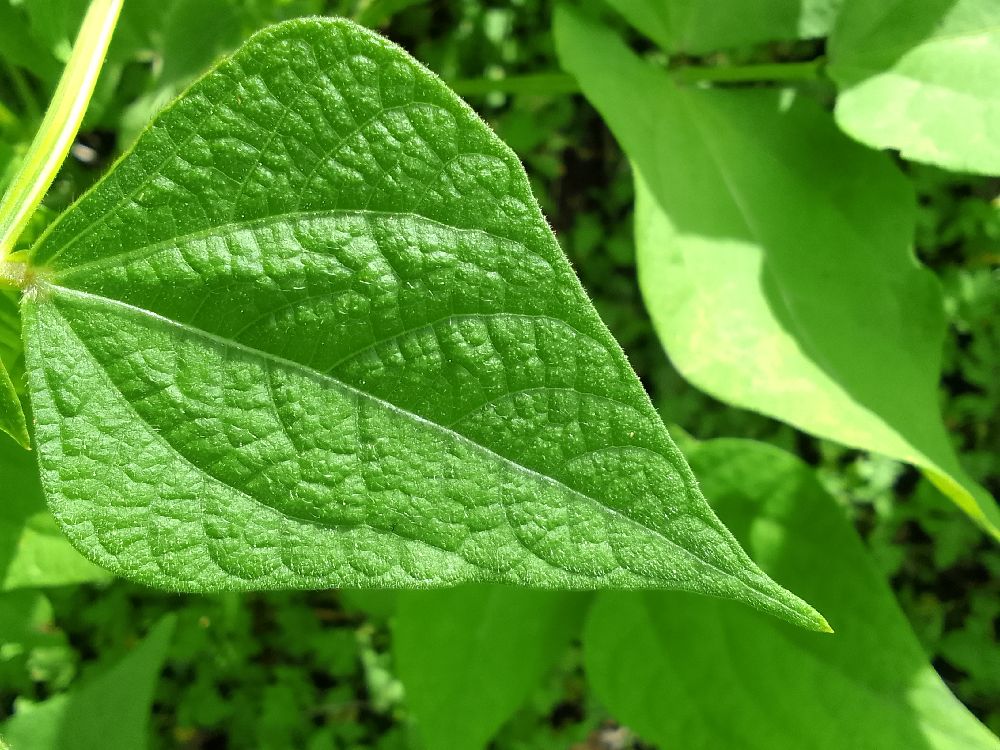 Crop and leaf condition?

common bean, healthy
